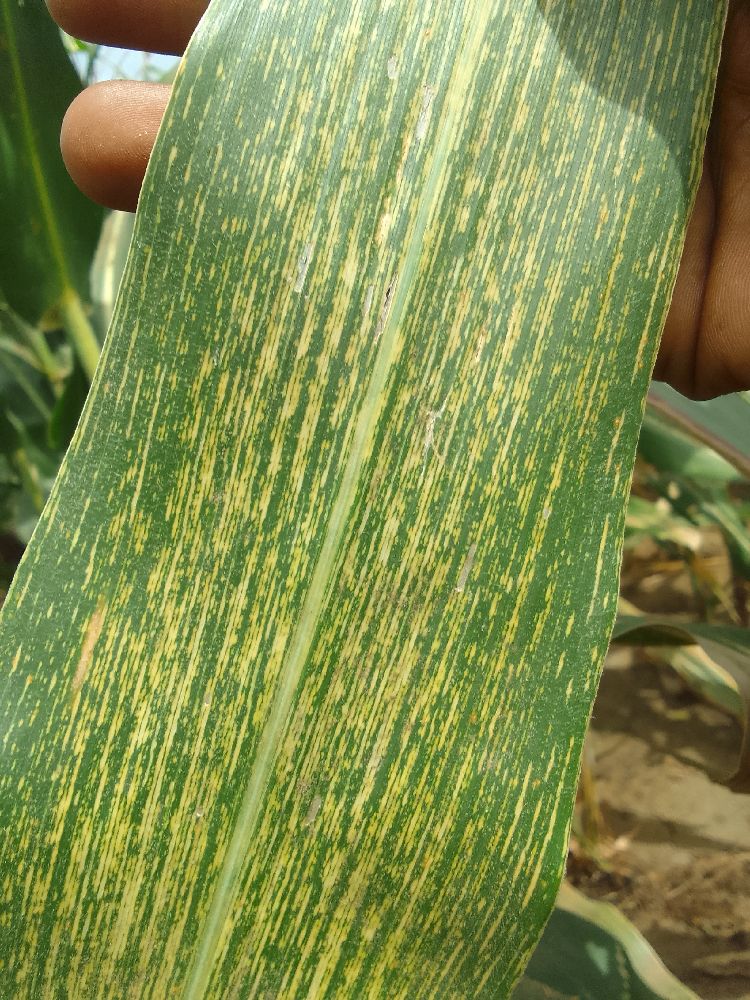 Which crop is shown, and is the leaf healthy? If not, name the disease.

maize, maize streak virus
